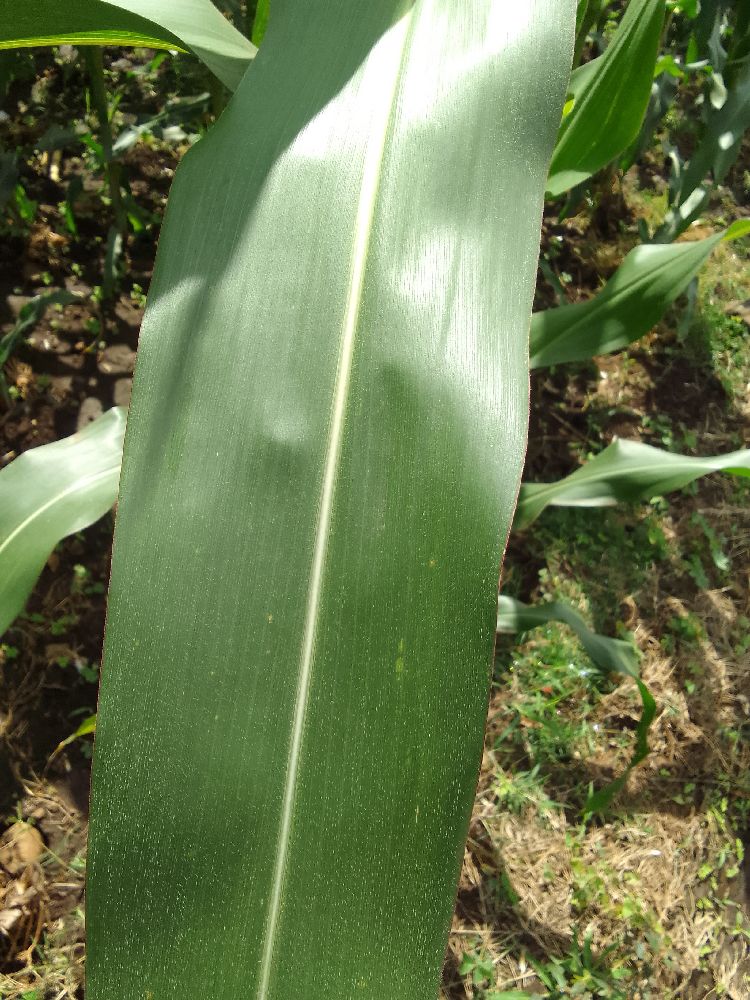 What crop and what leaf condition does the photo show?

maize, healthy
